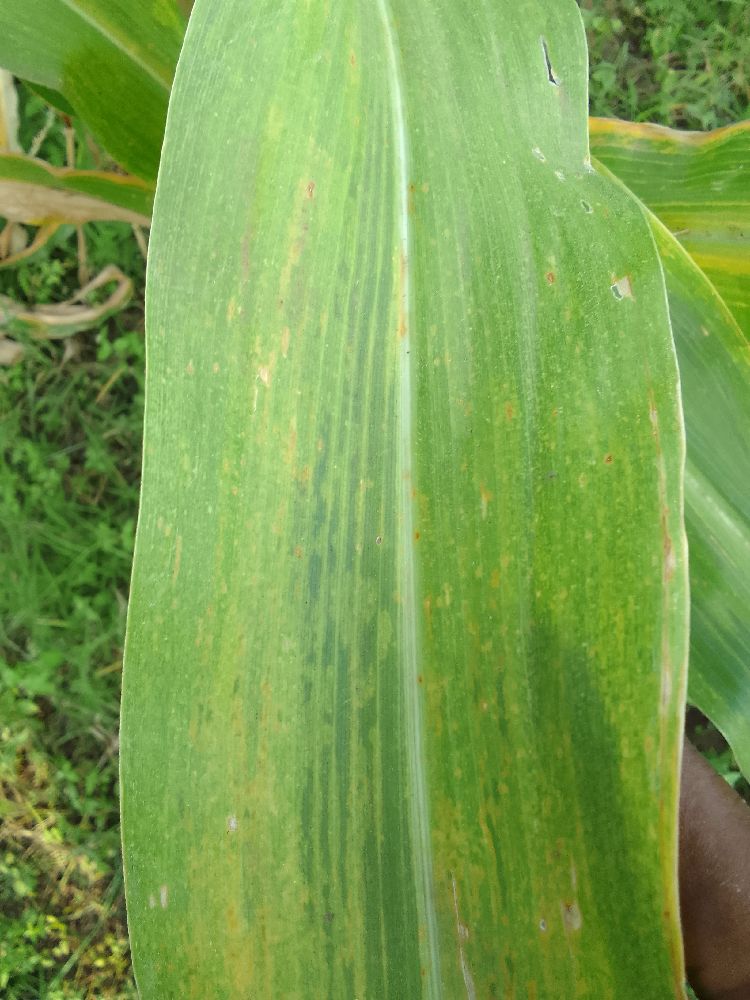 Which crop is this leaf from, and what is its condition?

maize, maize lethal necrosis
